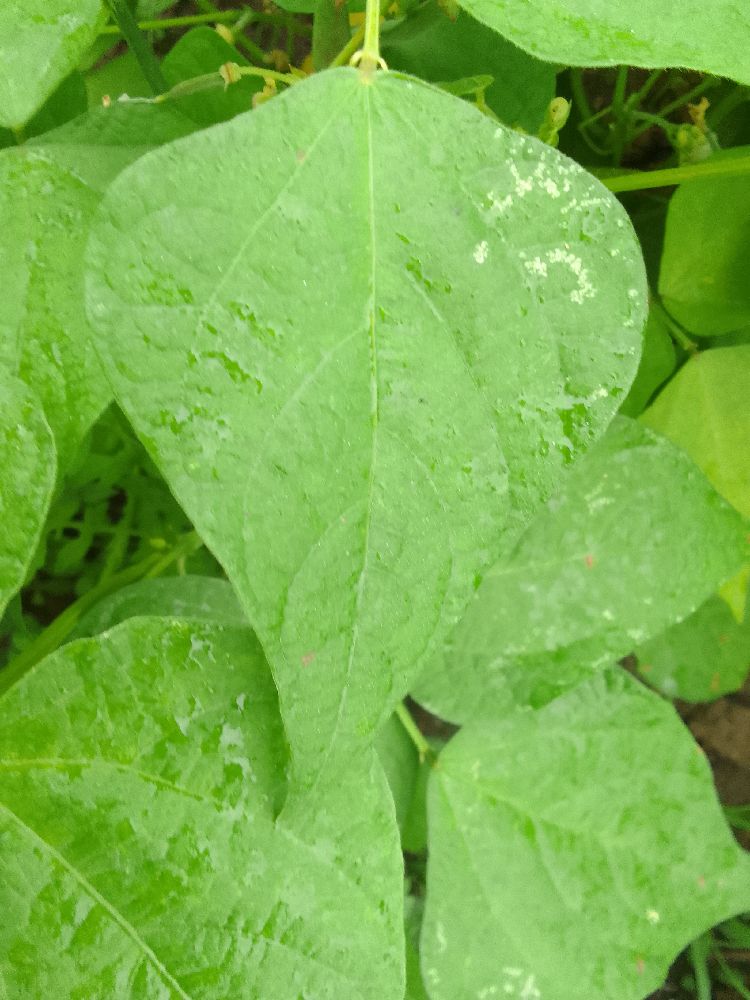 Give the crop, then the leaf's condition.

common bean, healthy
